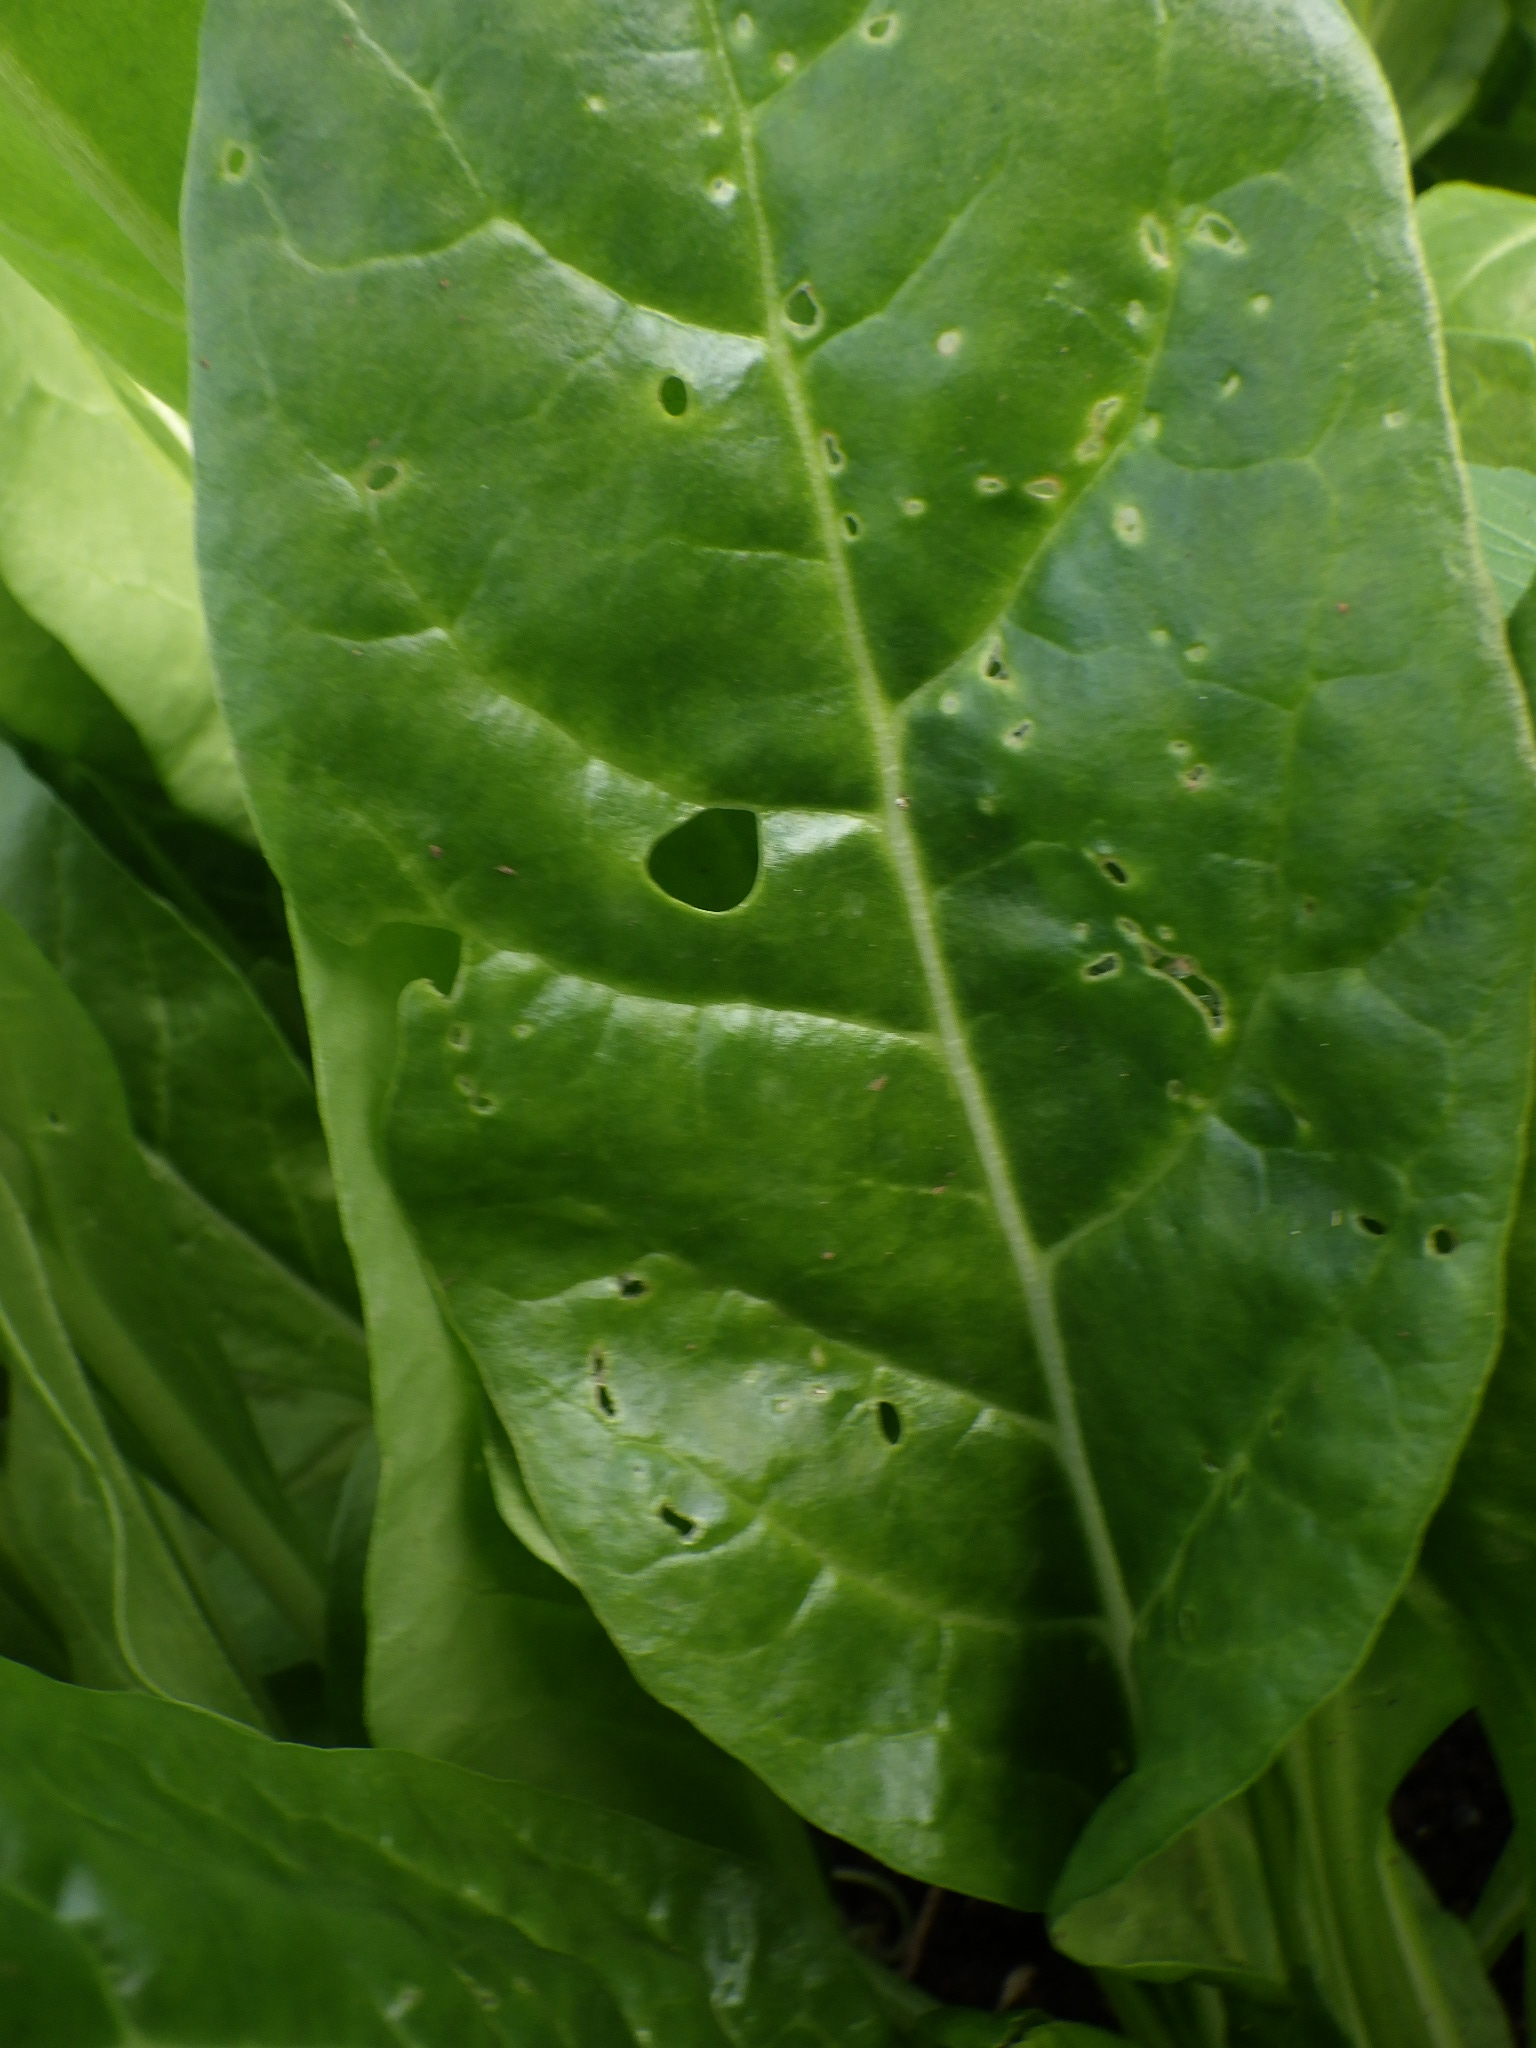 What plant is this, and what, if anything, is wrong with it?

chard, phytophagous
